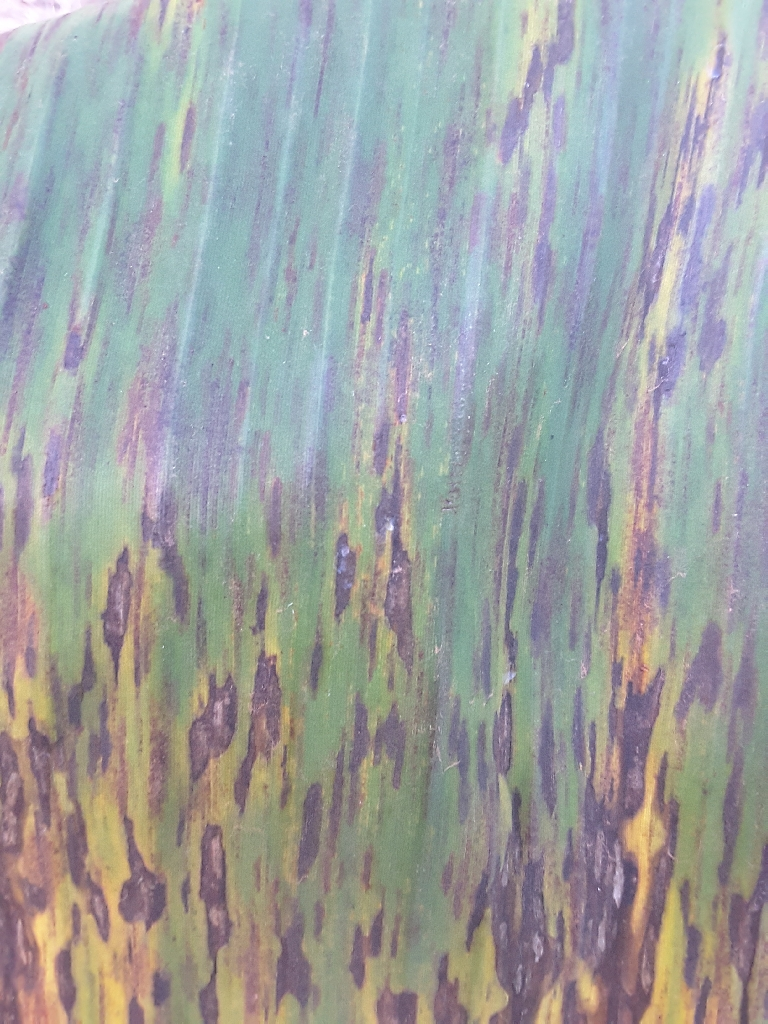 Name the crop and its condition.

banana, black sigatoka
